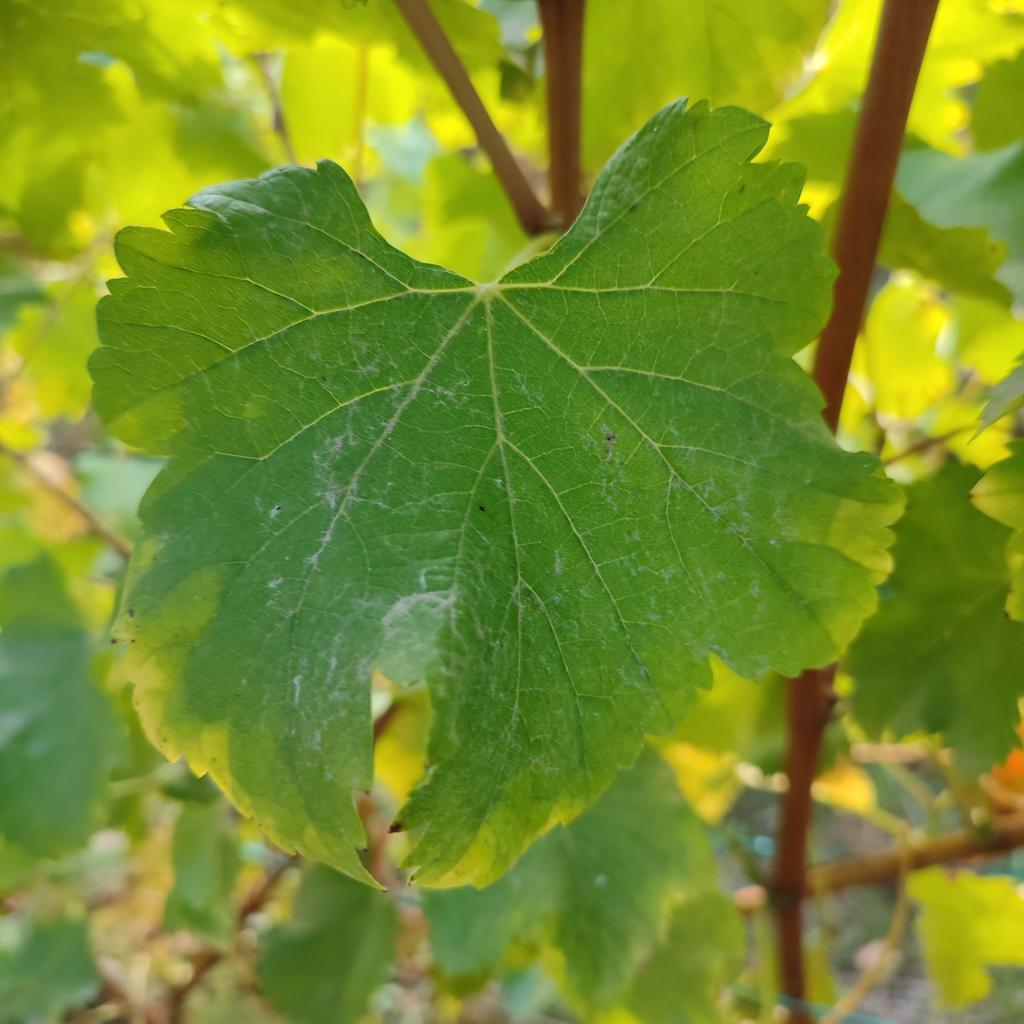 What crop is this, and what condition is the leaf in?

grapevine, powdery mildew
